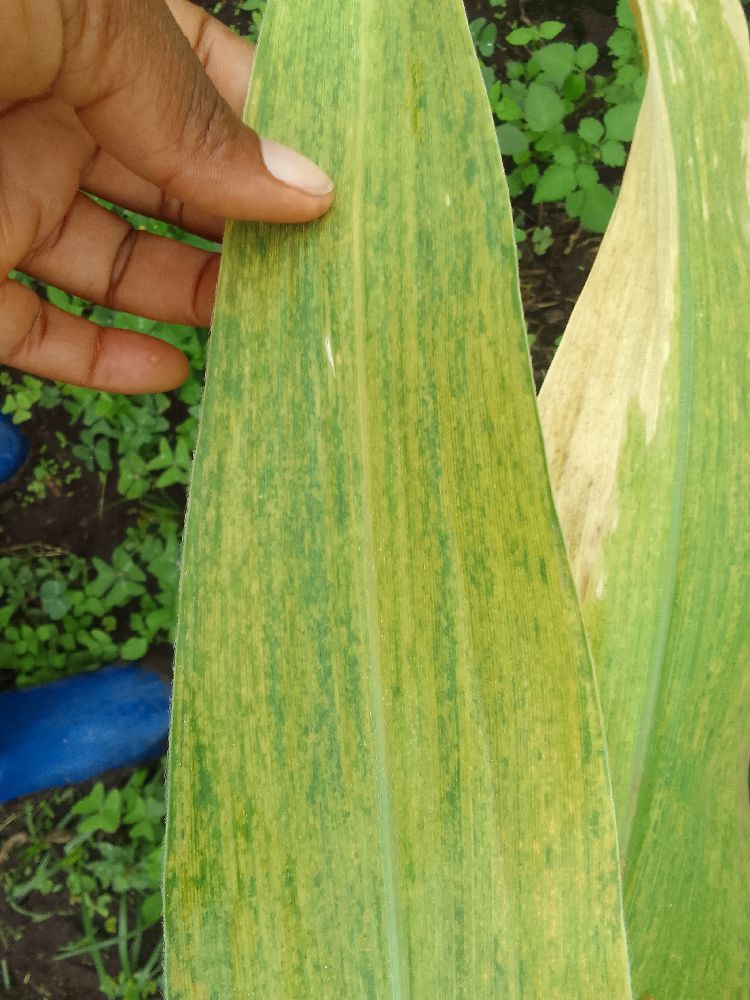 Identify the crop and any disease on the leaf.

maize, maize lethal necrosis
